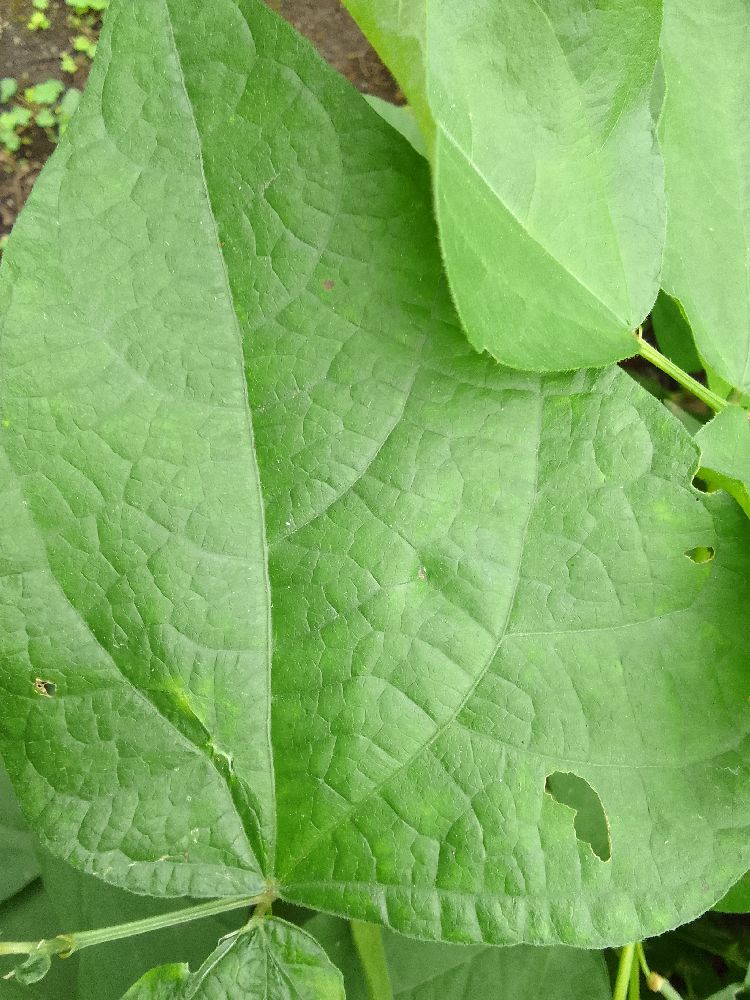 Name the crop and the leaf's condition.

common bean, healthy
